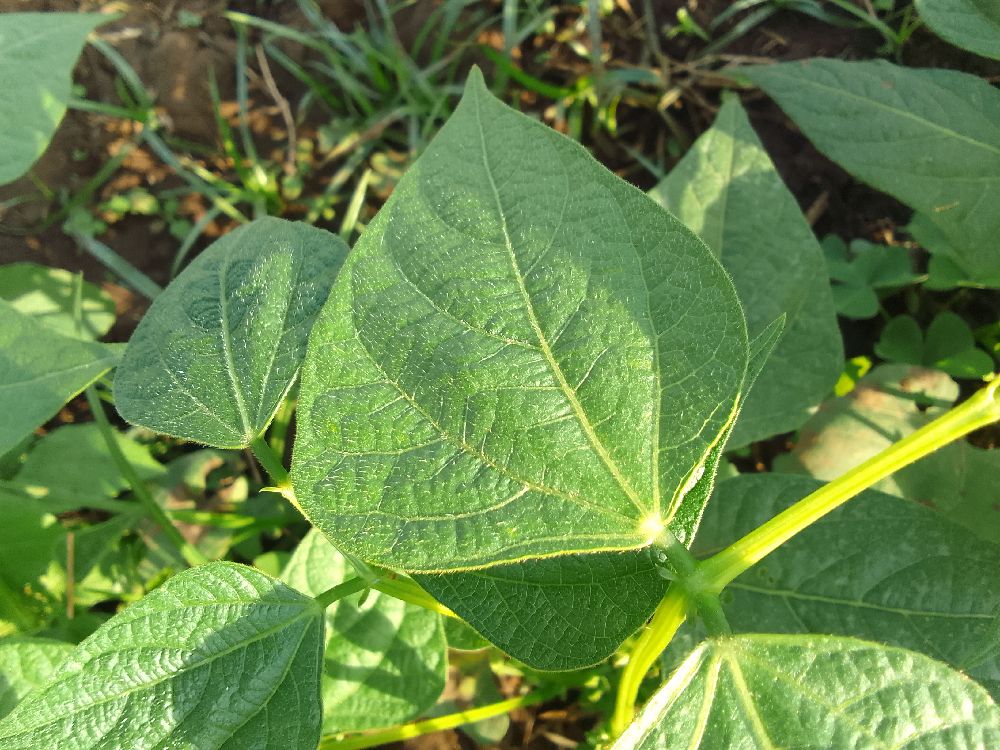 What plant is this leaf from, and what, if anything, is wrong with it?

common bean, healthy
